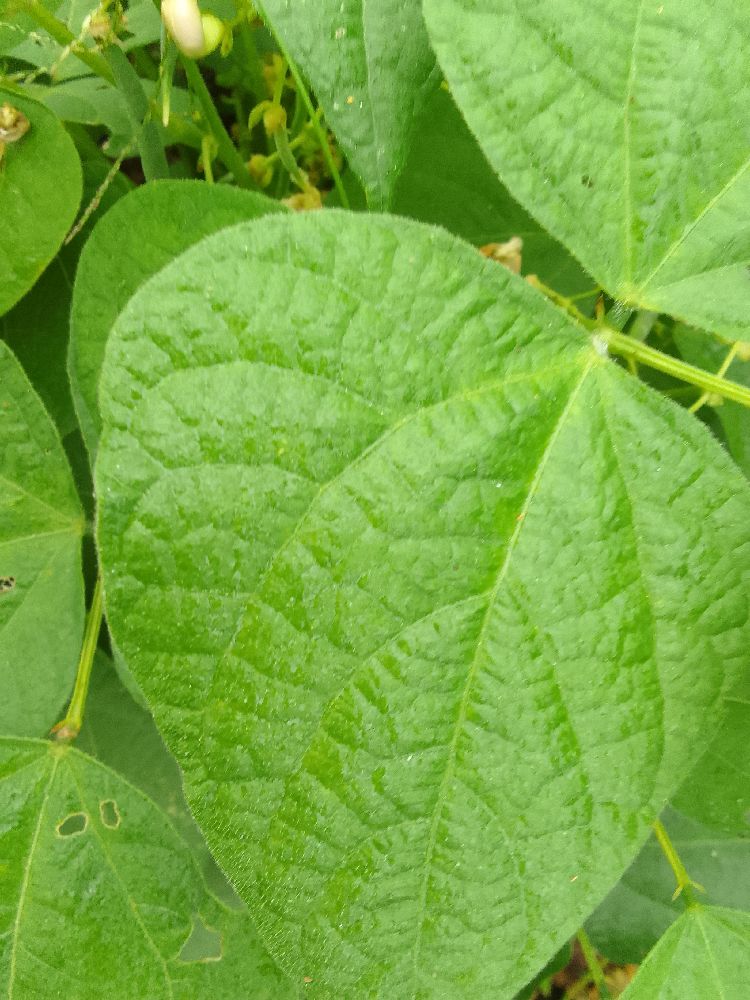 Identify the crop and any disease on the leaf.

common bean, healthy
